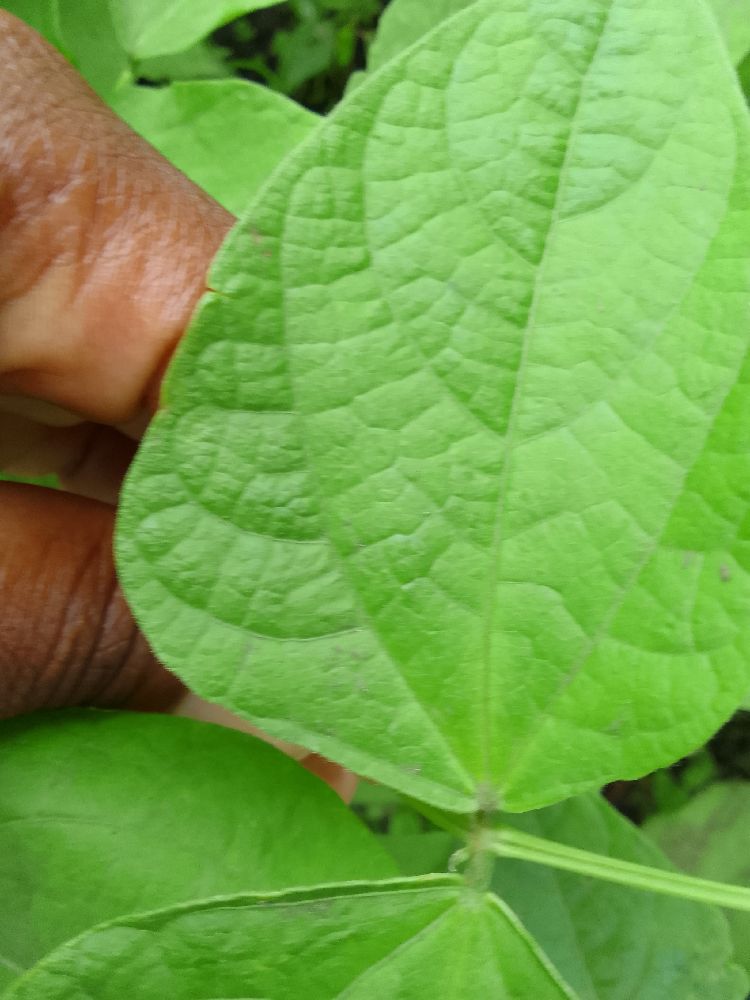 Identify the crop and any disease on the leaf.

common bean, healthy
